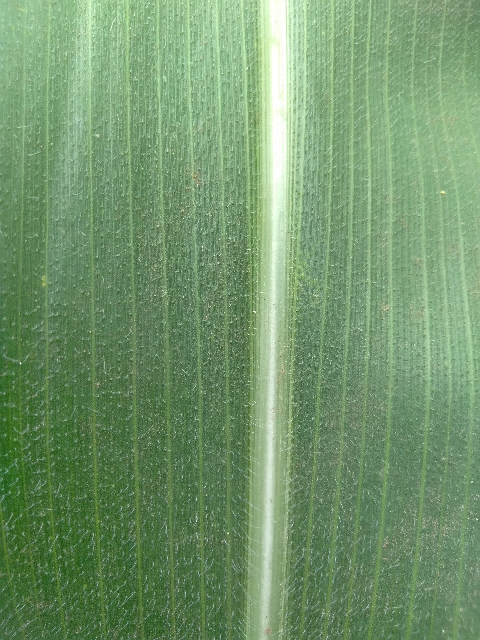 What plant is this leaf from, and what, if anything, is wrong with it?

maize, healthy
